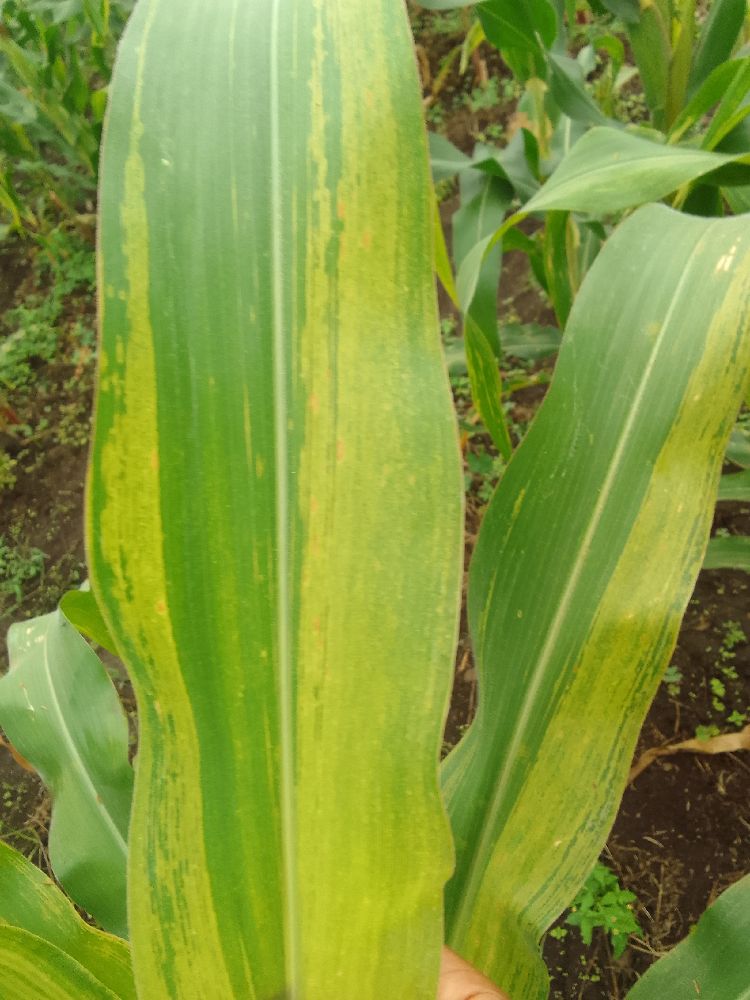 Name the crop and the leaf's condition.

maize, maize lethal necrosis
